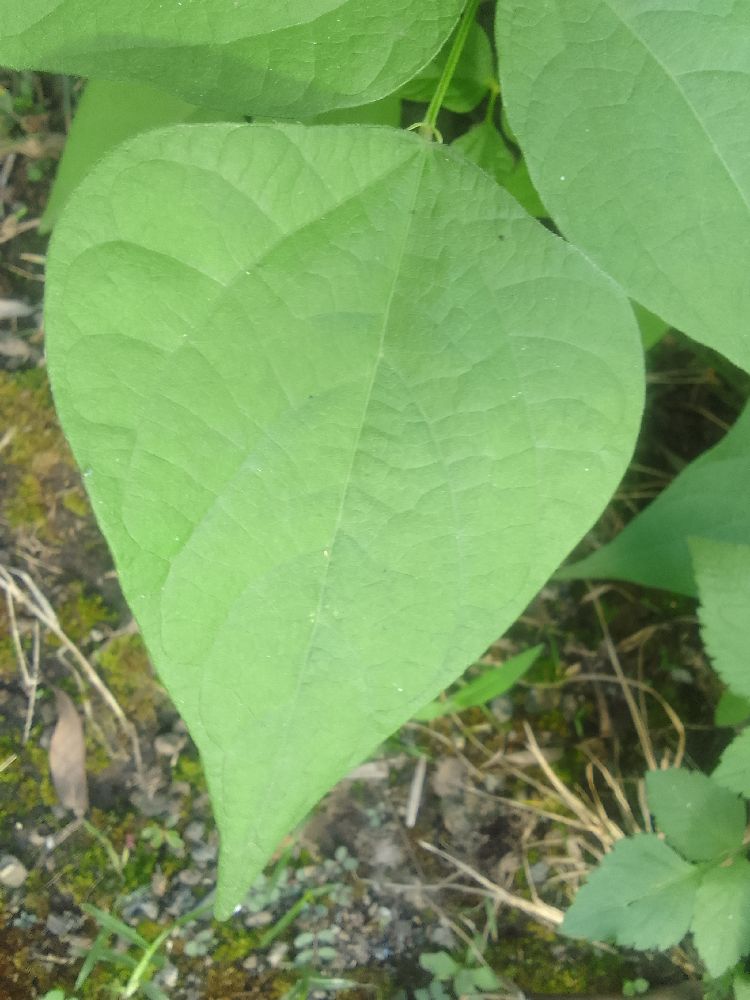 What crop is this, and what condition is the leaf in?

common bean, healthy
